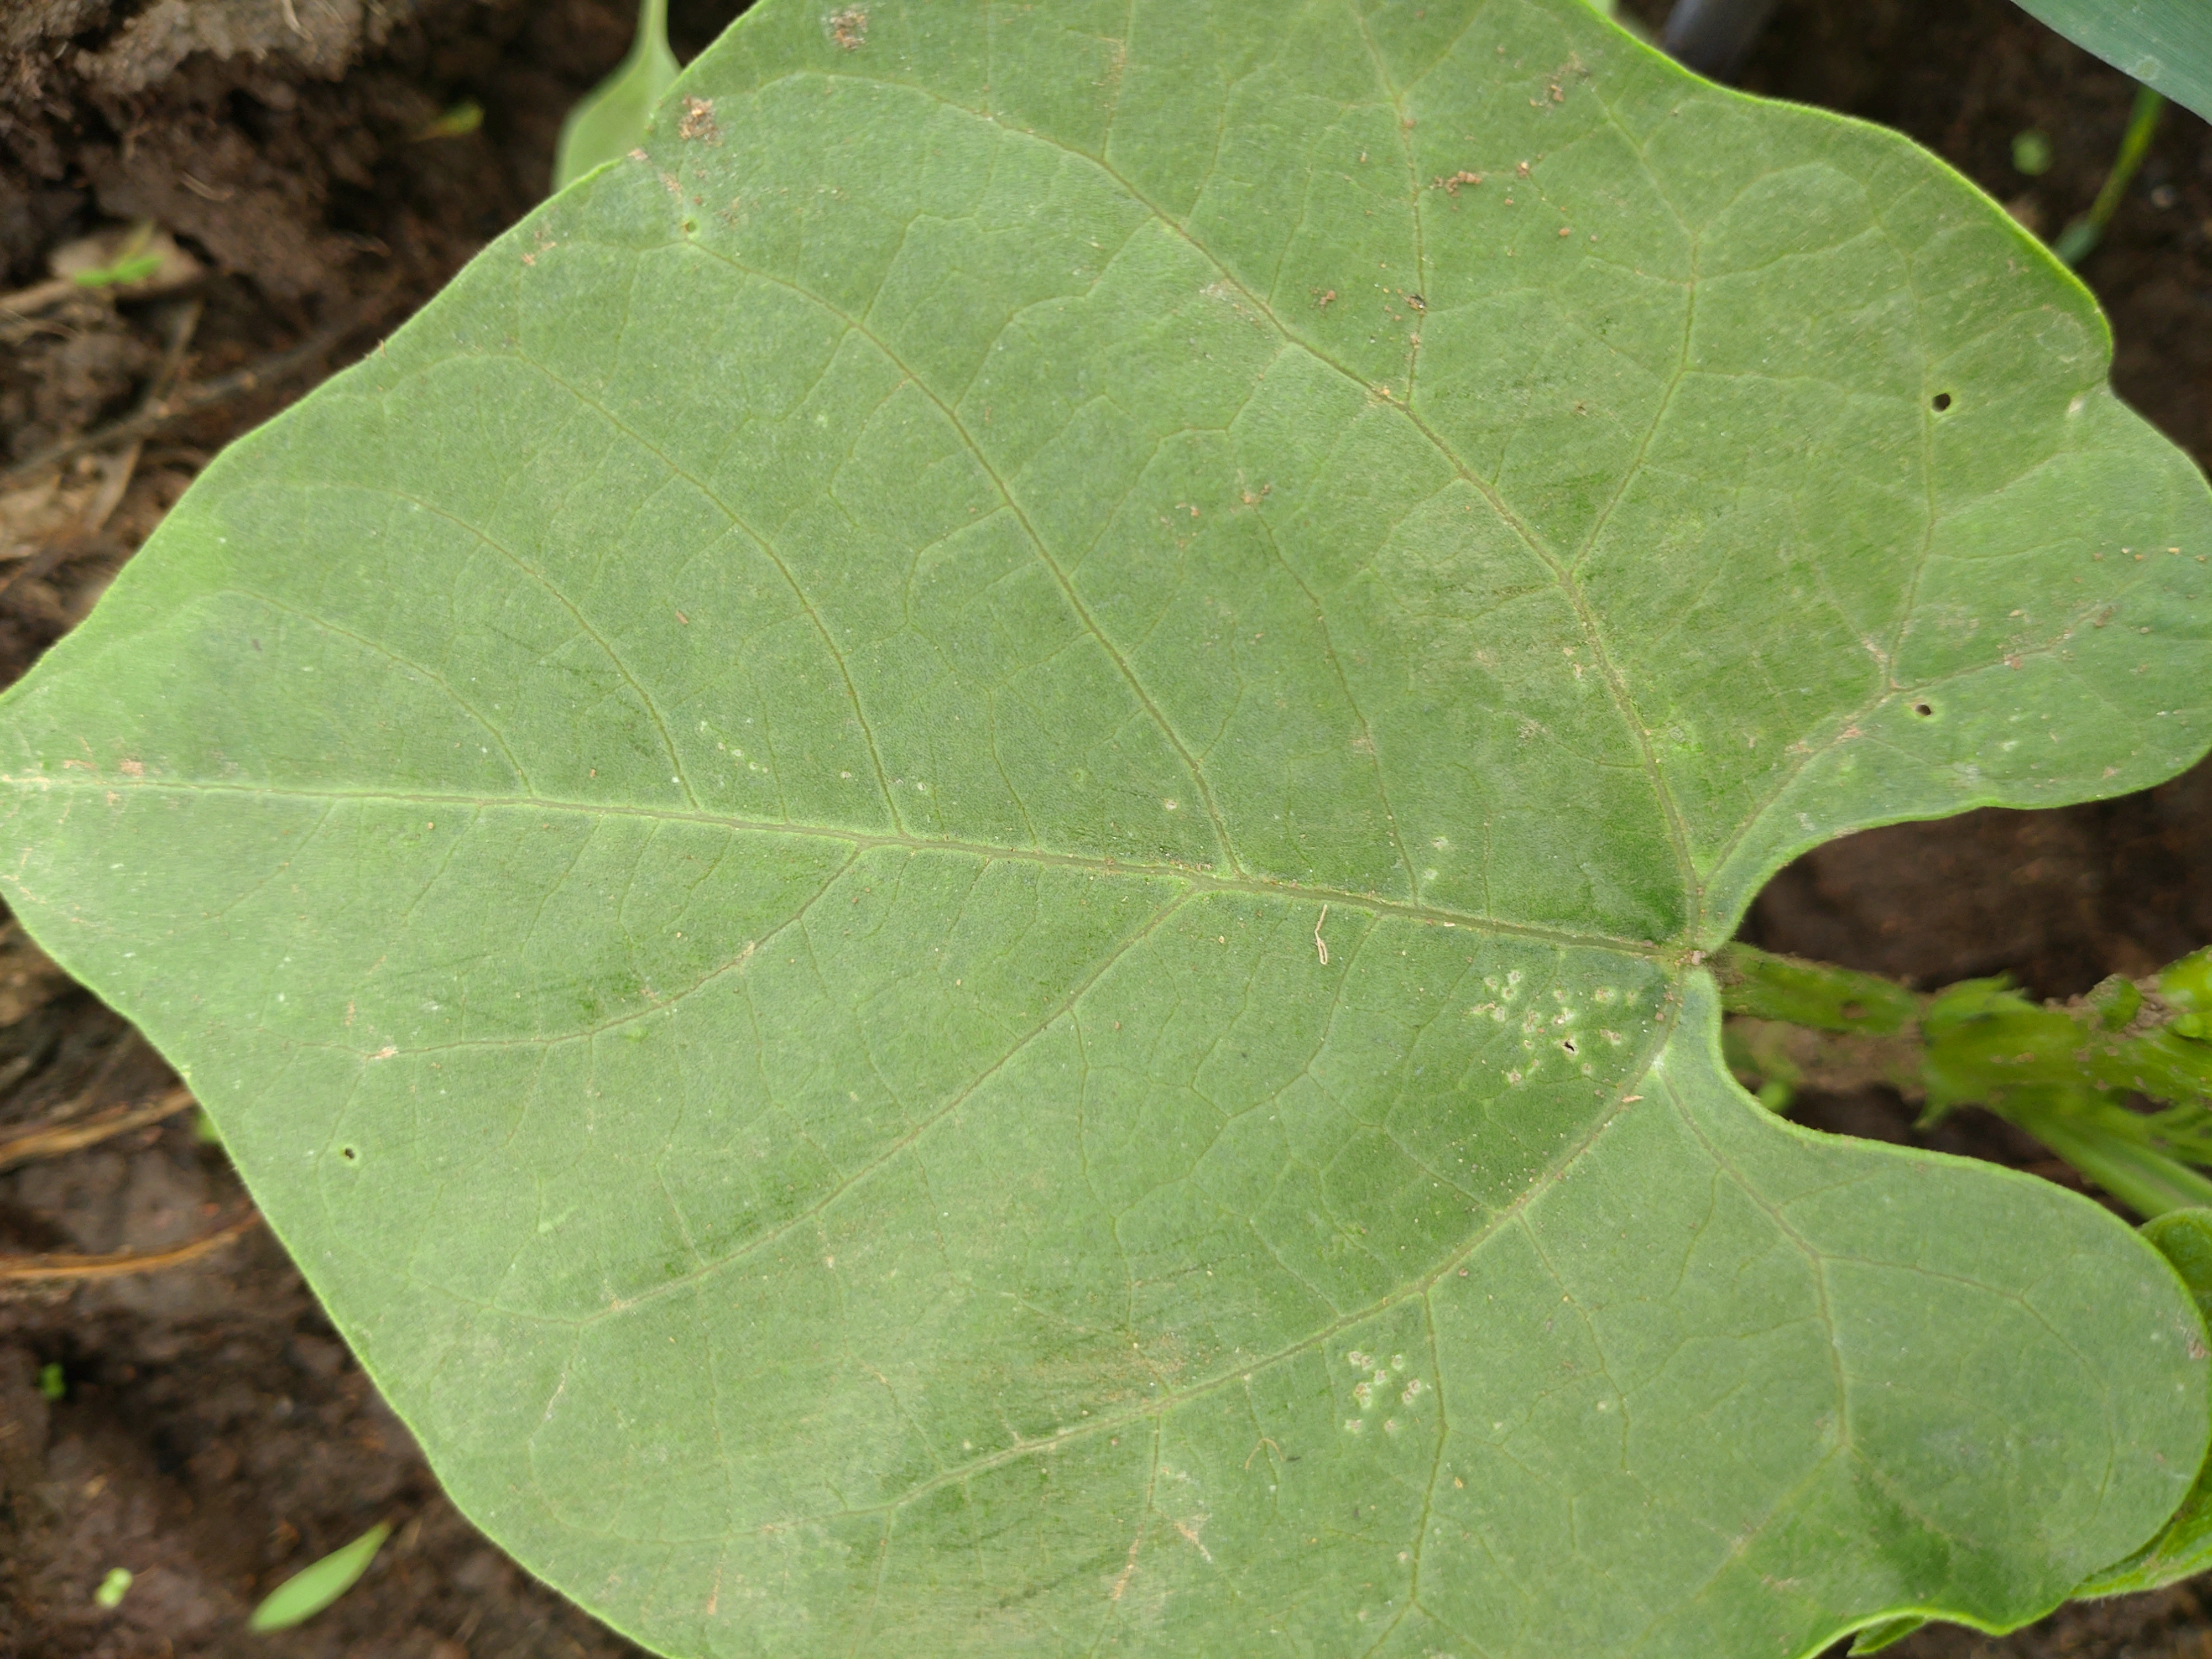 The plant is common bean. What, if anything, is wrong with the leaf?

healthy
